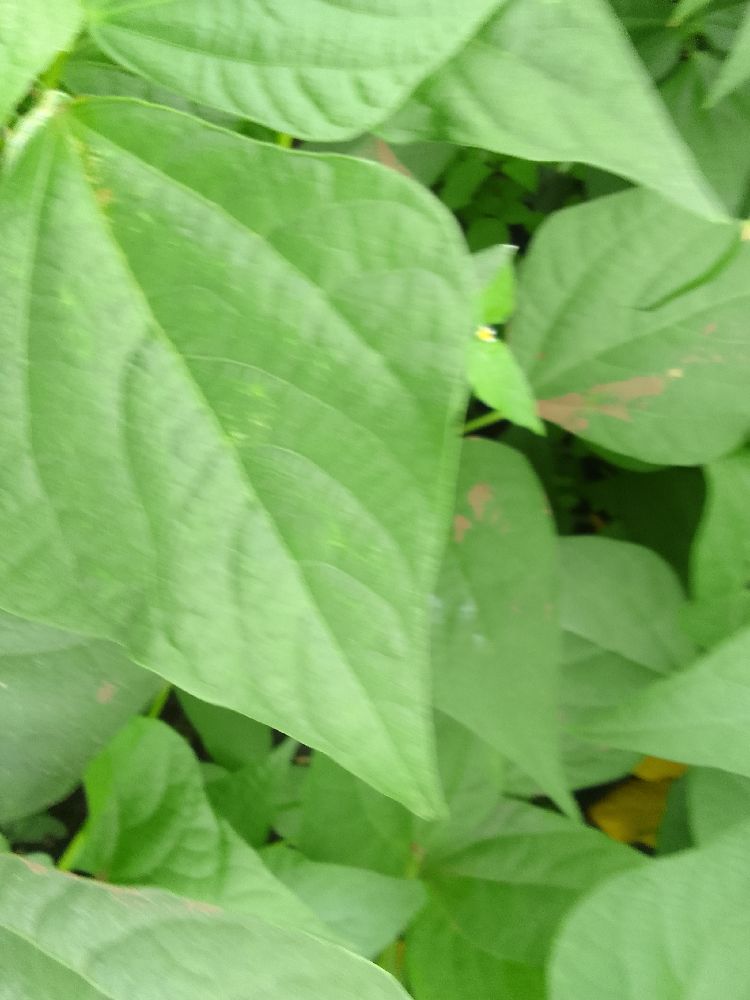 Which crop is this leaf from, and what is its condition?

common bean, healthy
